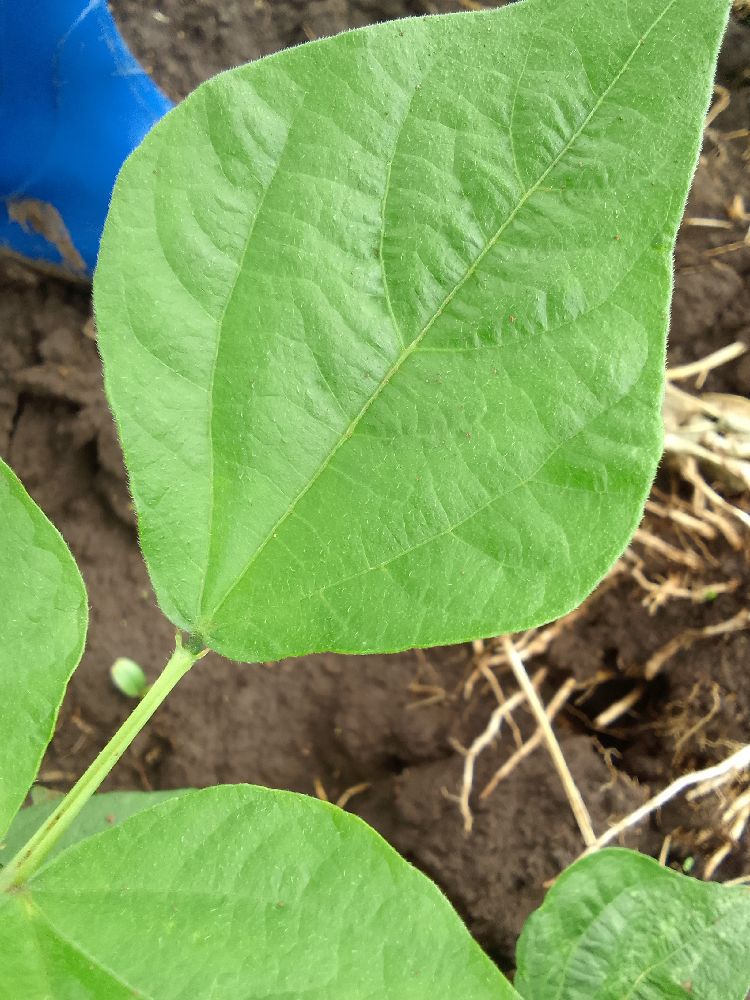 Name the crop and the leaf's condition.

common bean, healthy
